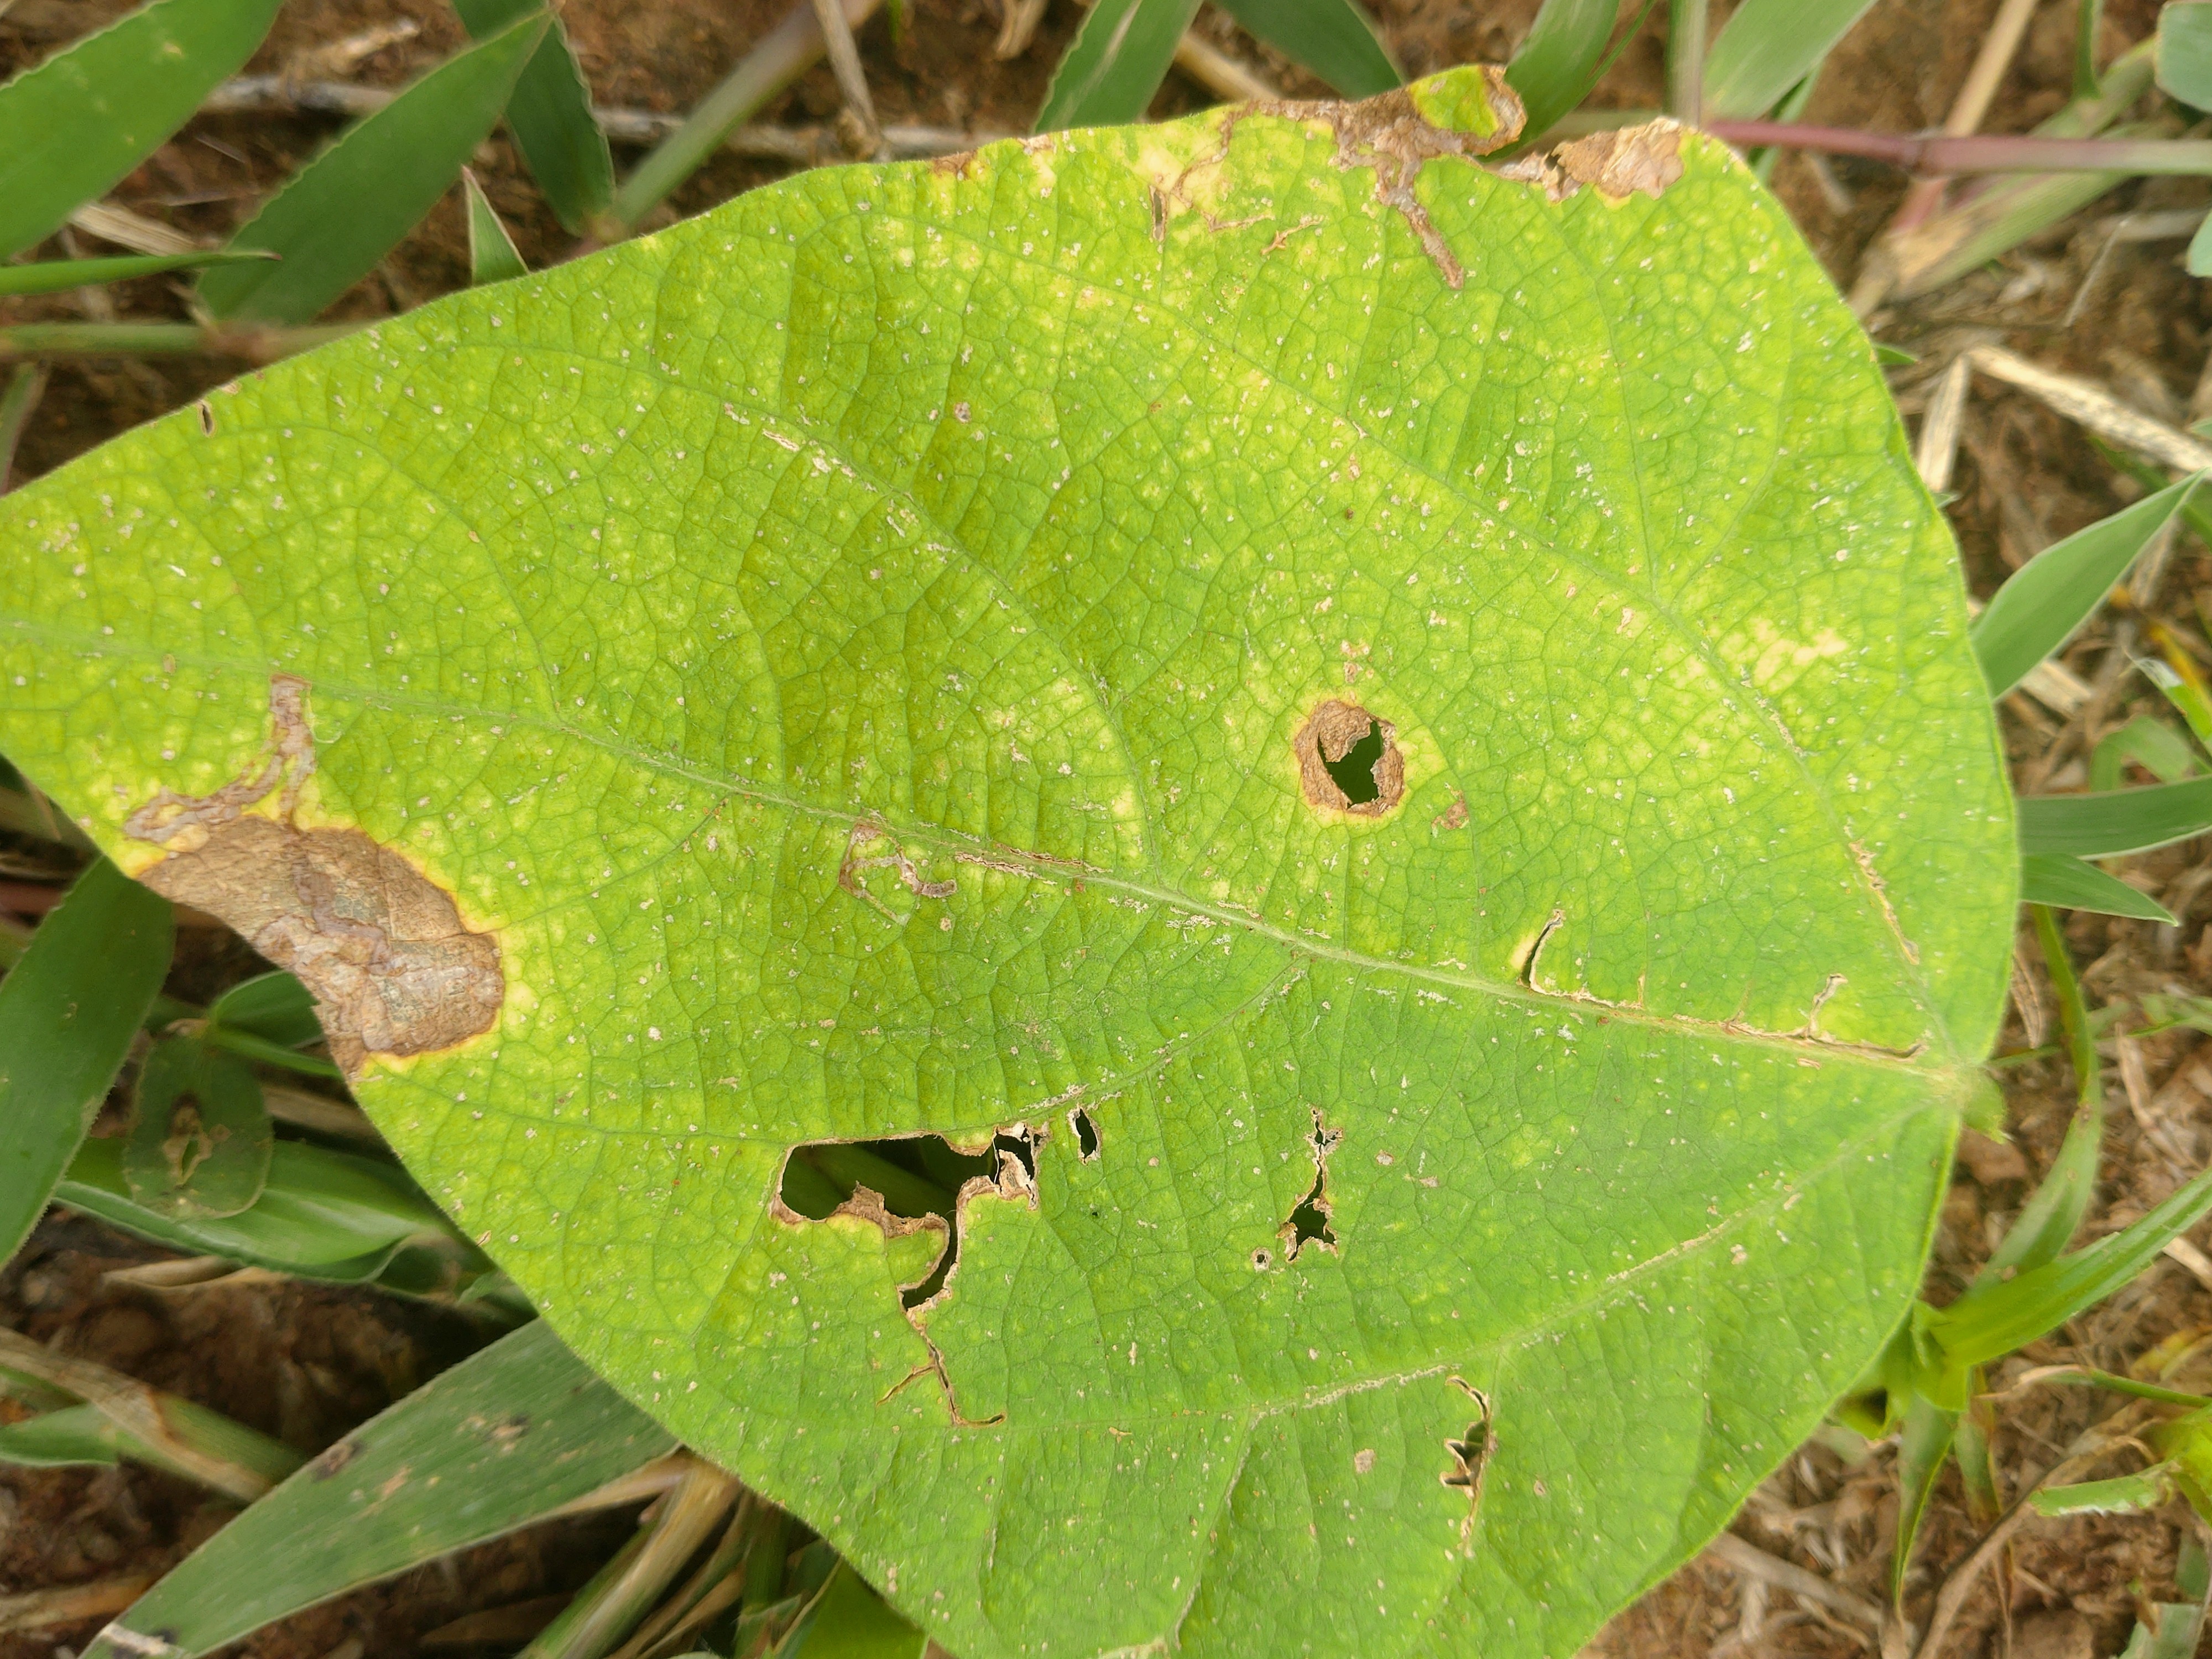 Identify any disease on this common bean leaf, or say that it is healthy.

rust
